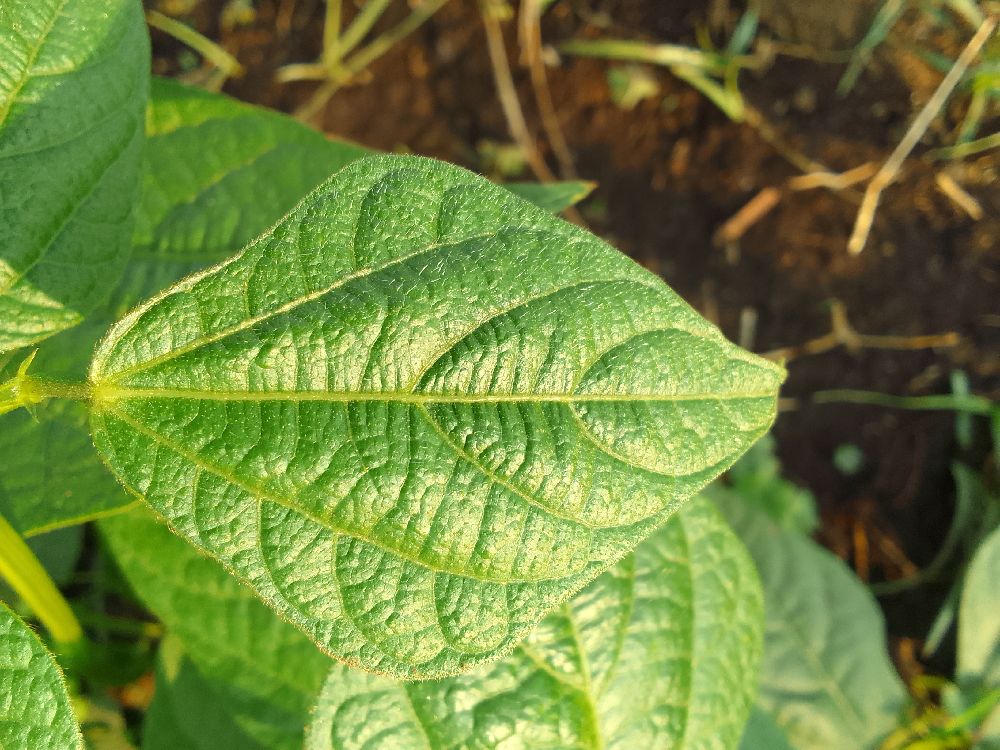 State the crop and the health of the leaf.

common bean, healthy
